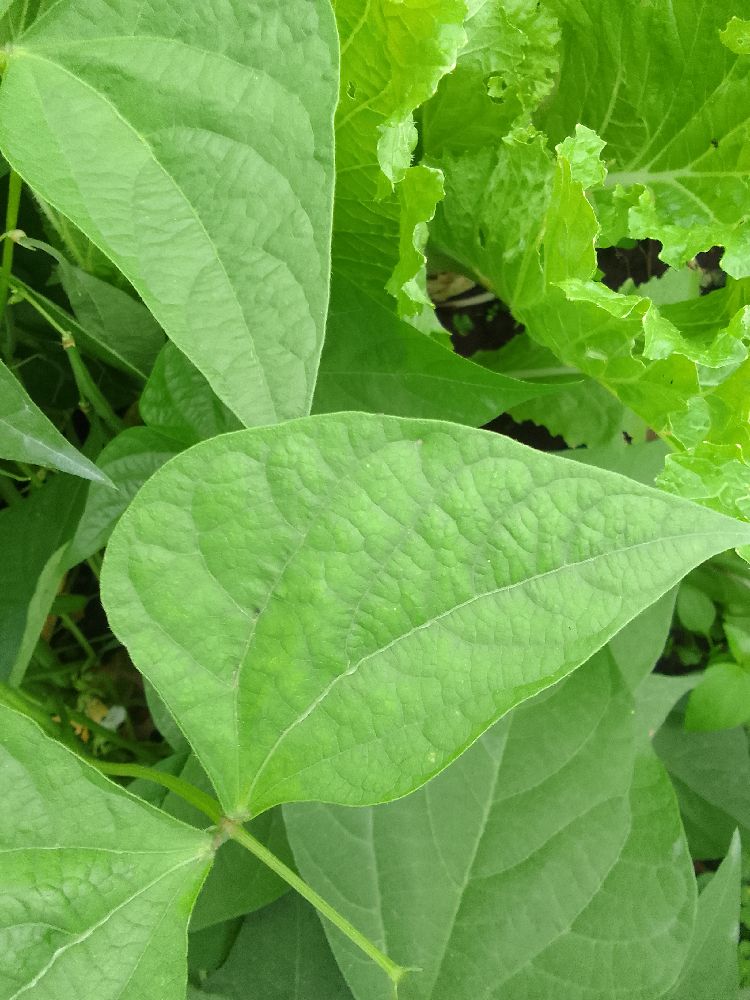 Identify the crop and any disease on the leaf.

common bean, healthy
